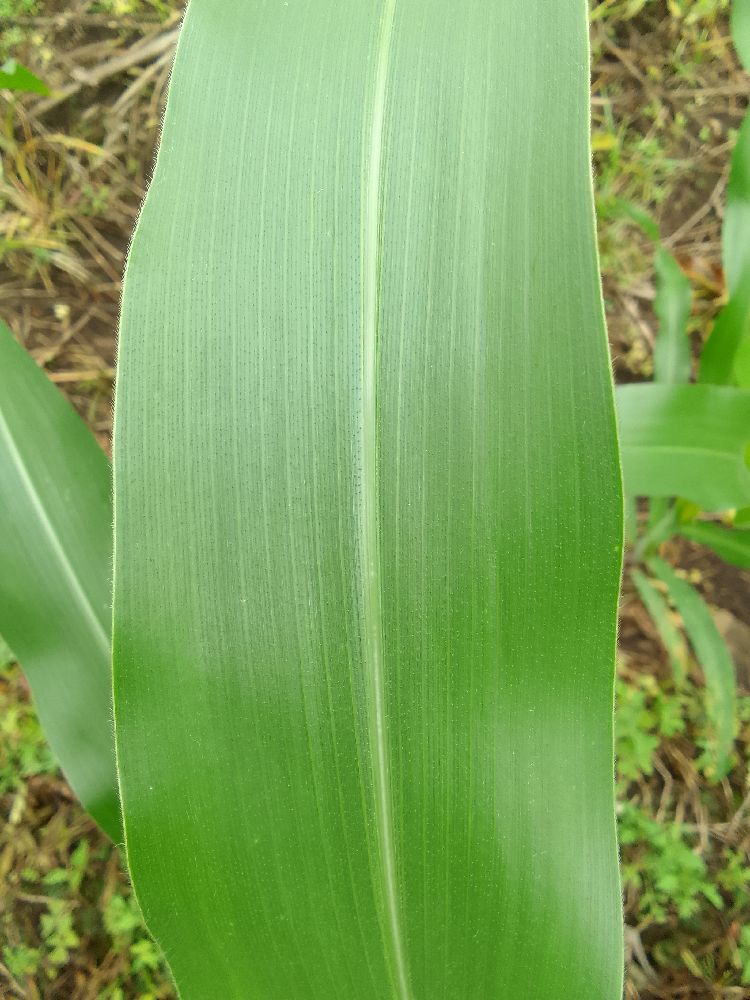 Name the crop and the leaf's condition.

maize, healthy
